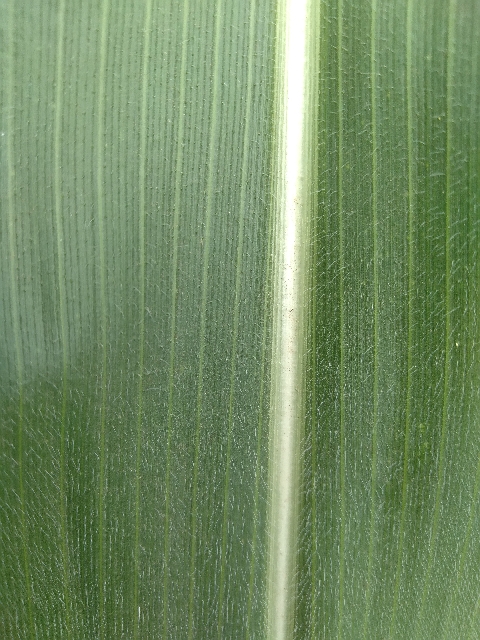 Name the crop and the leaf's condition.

maize, healthy
